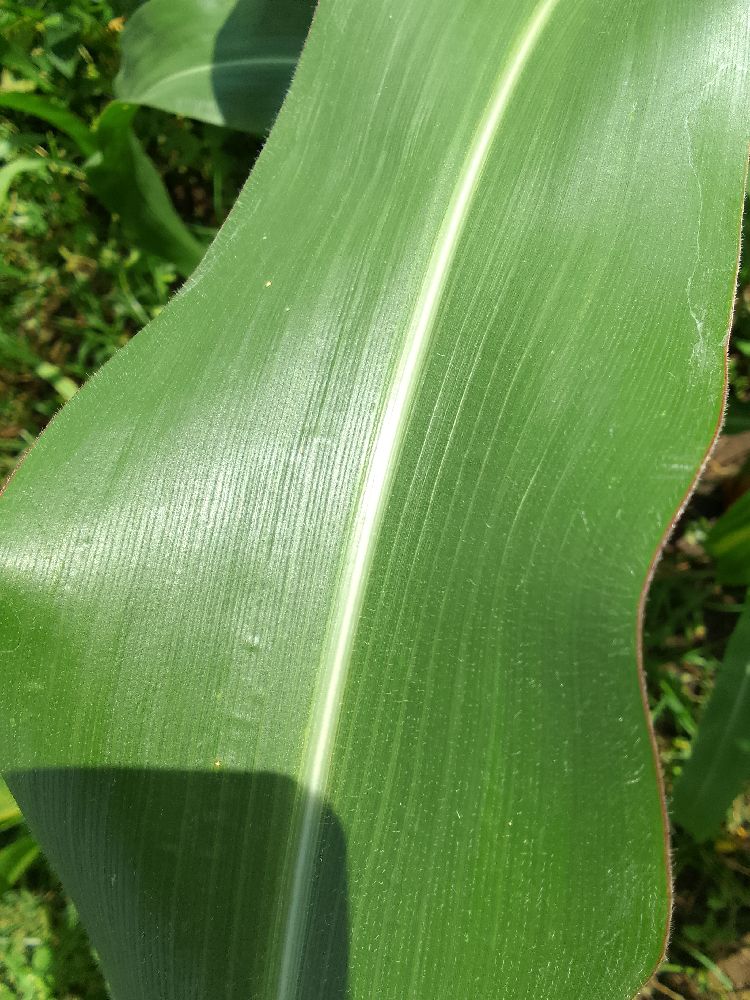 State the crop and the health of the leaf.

maize, healthy
